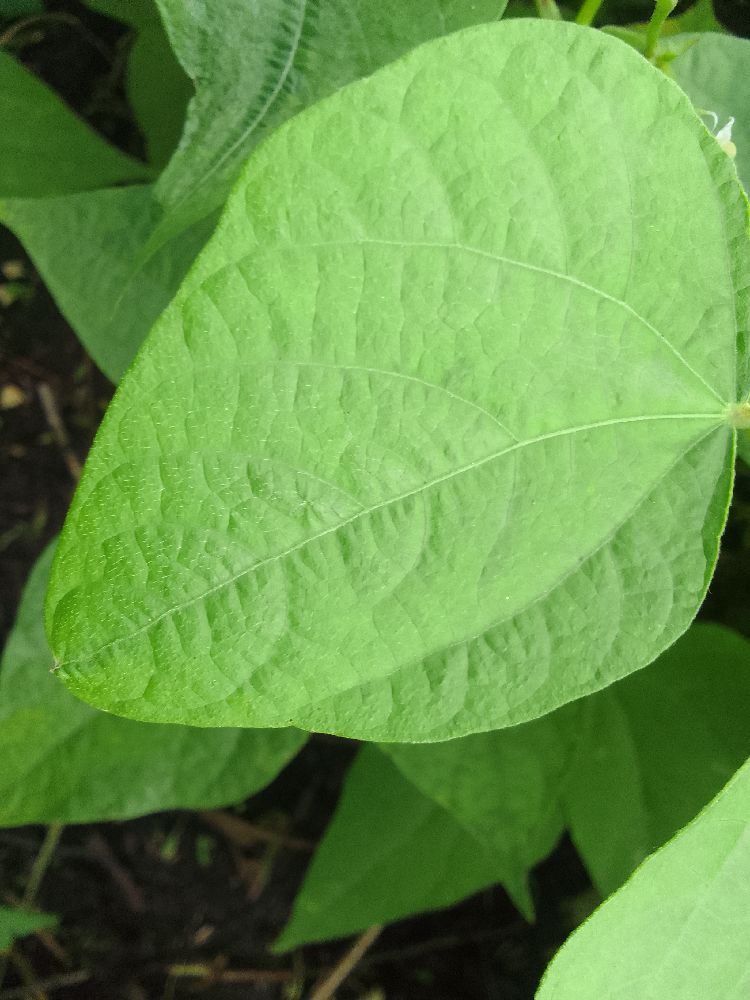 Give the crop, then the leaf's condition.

common bean, healthy
